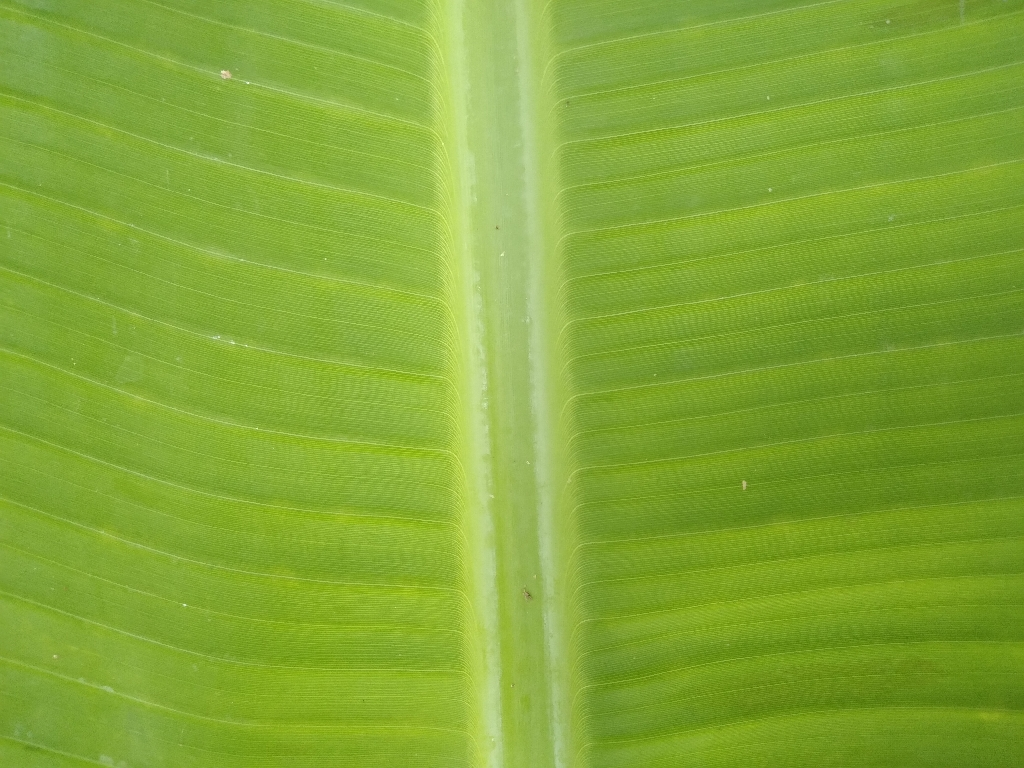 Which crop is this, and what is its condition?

banana, healthy
